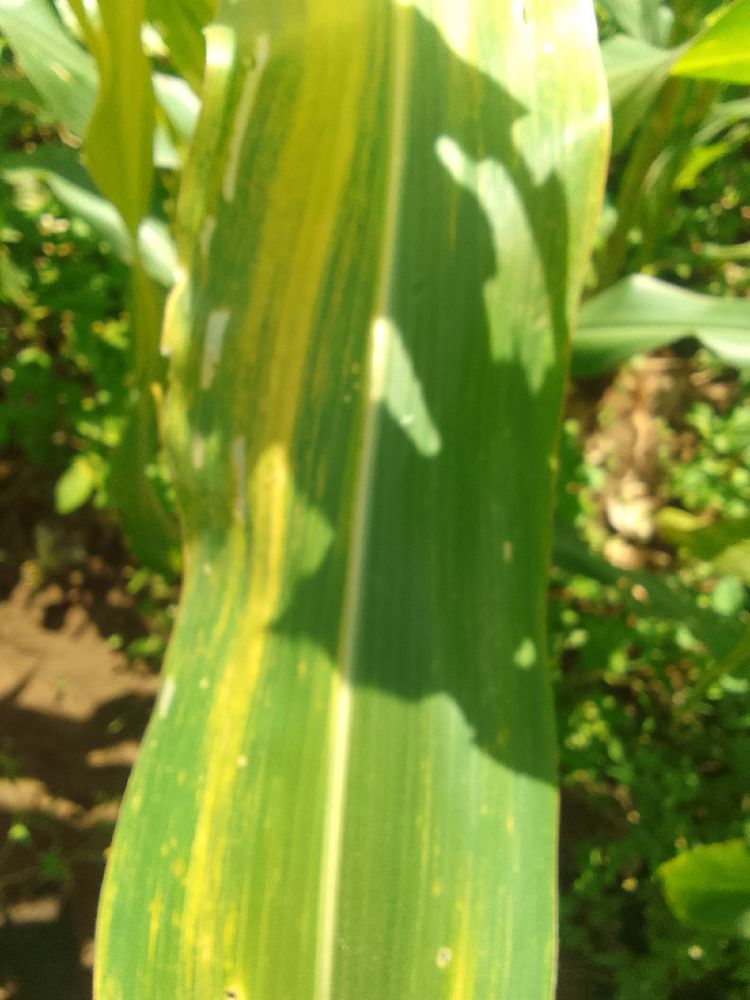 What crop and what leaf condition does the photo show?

maize, maize lethal necrosis
